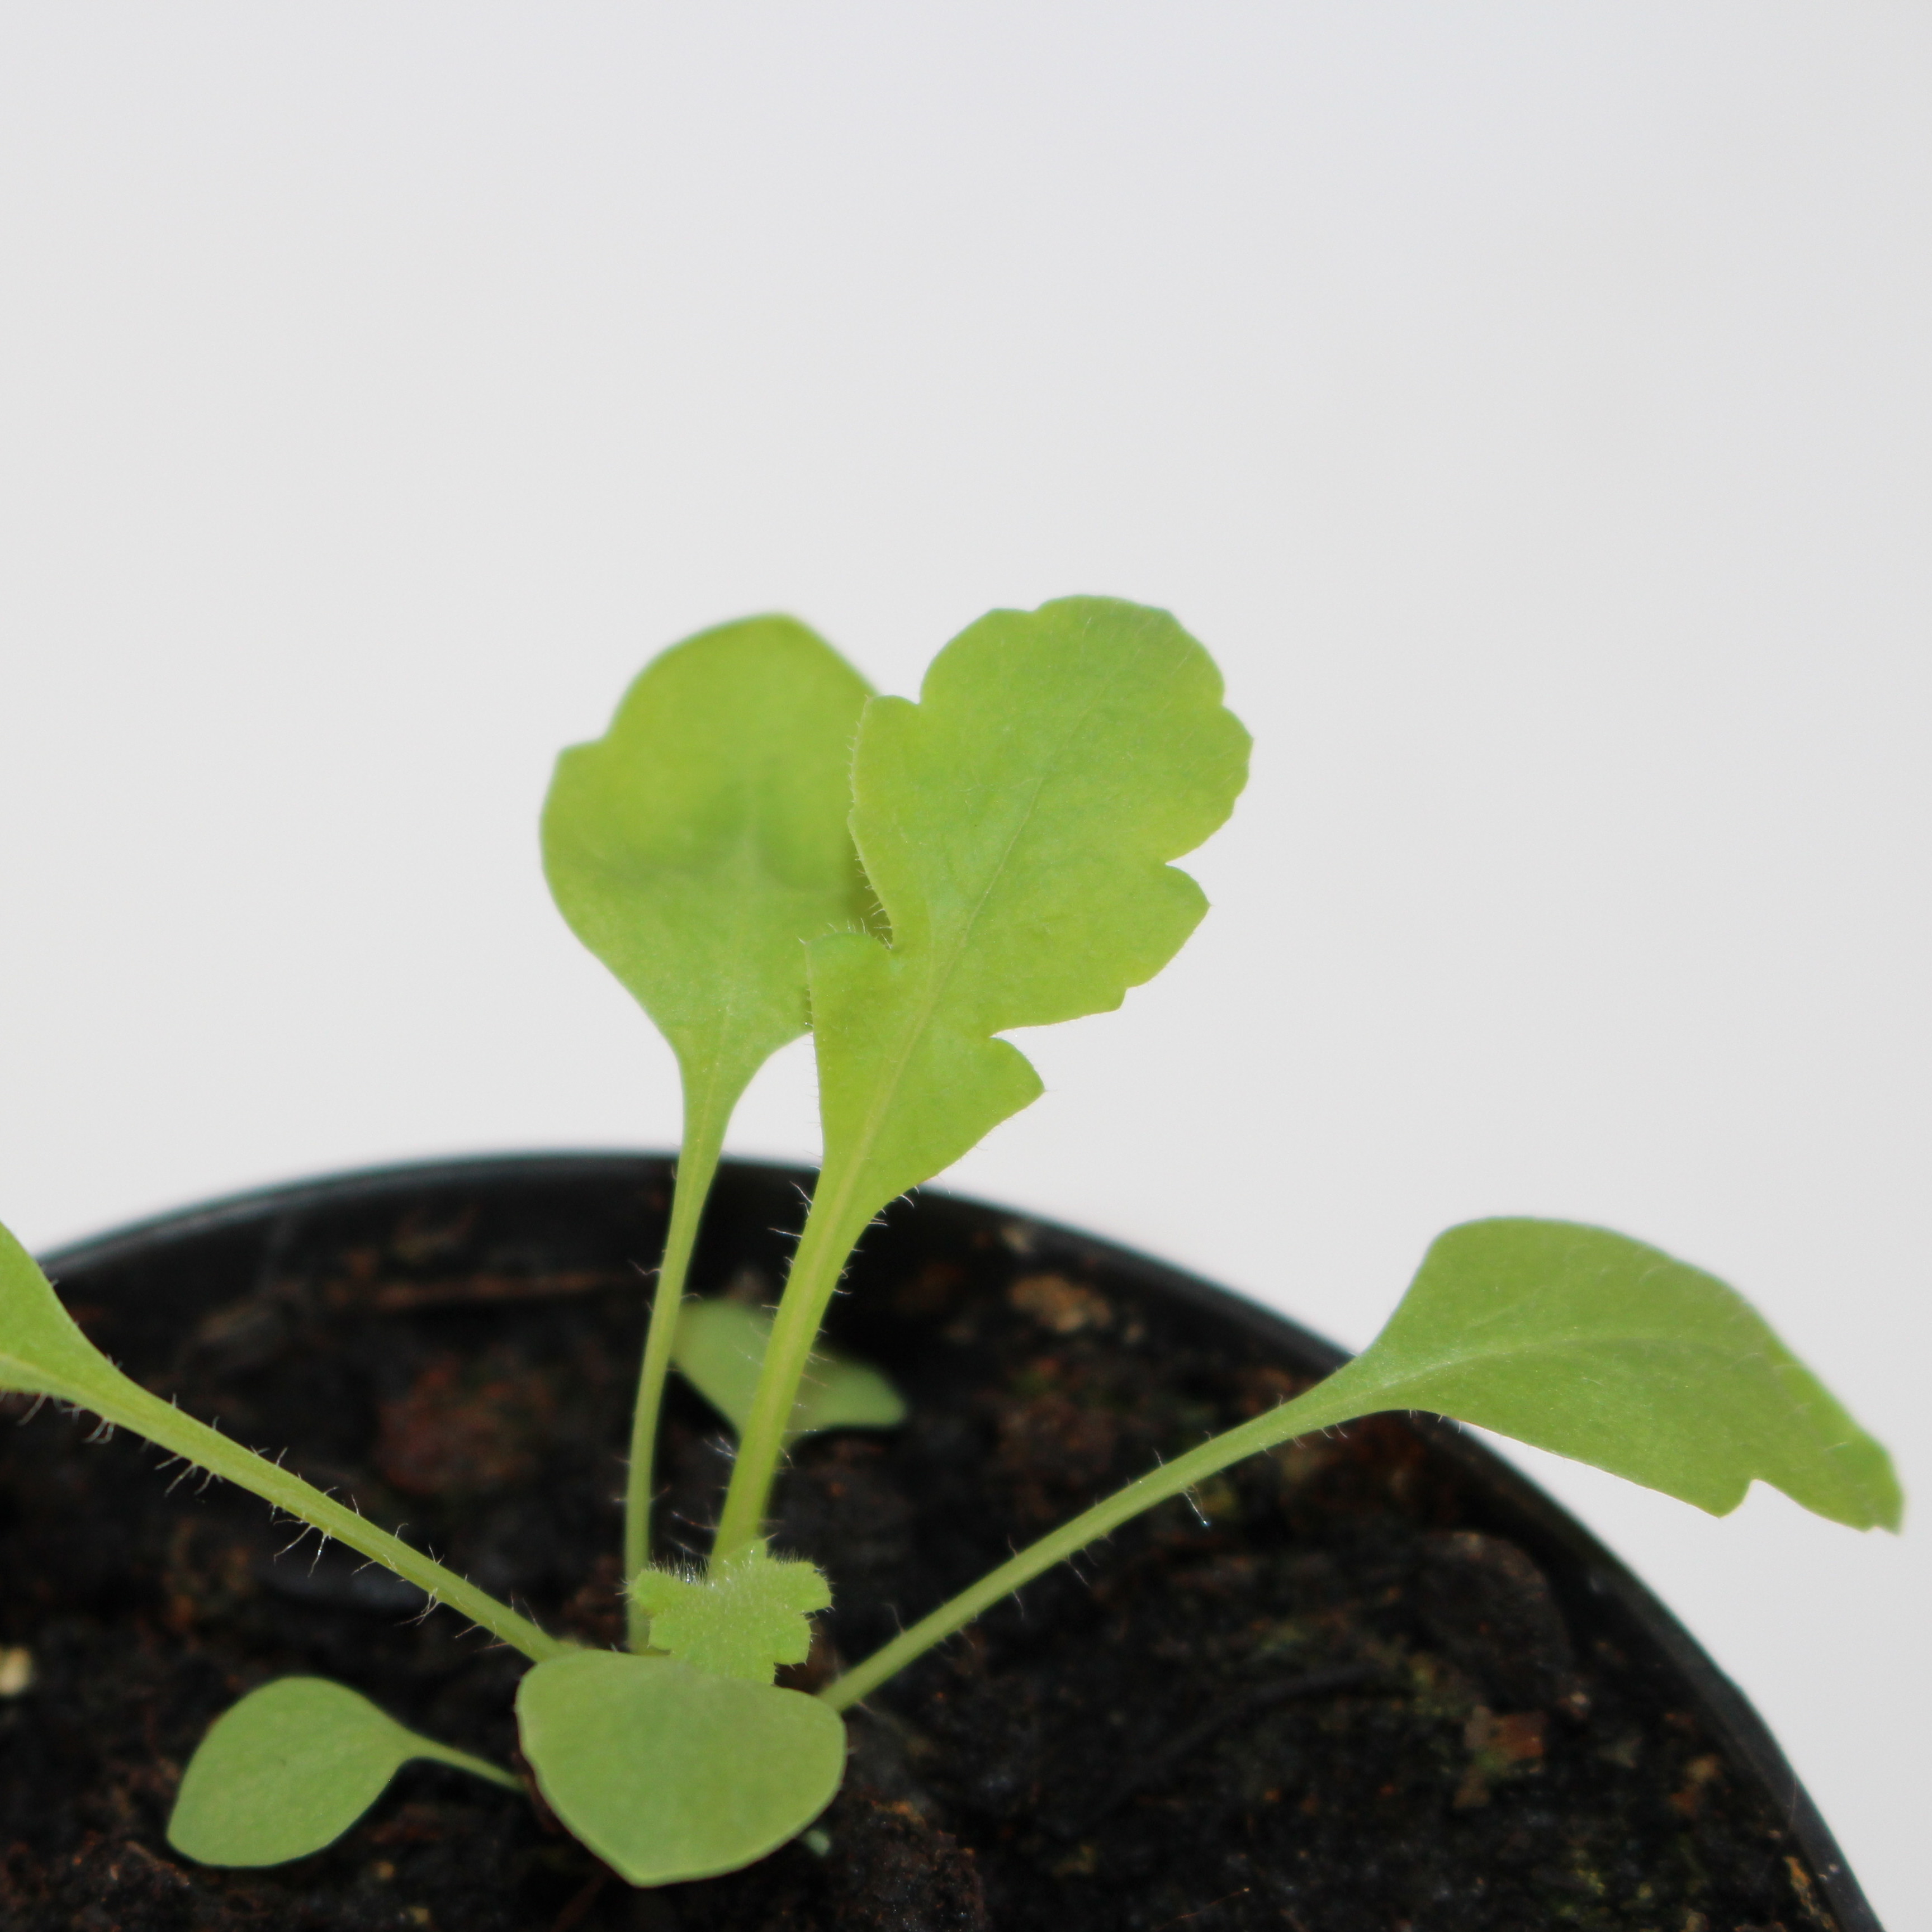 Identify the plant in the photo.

Papaver rhoeas
